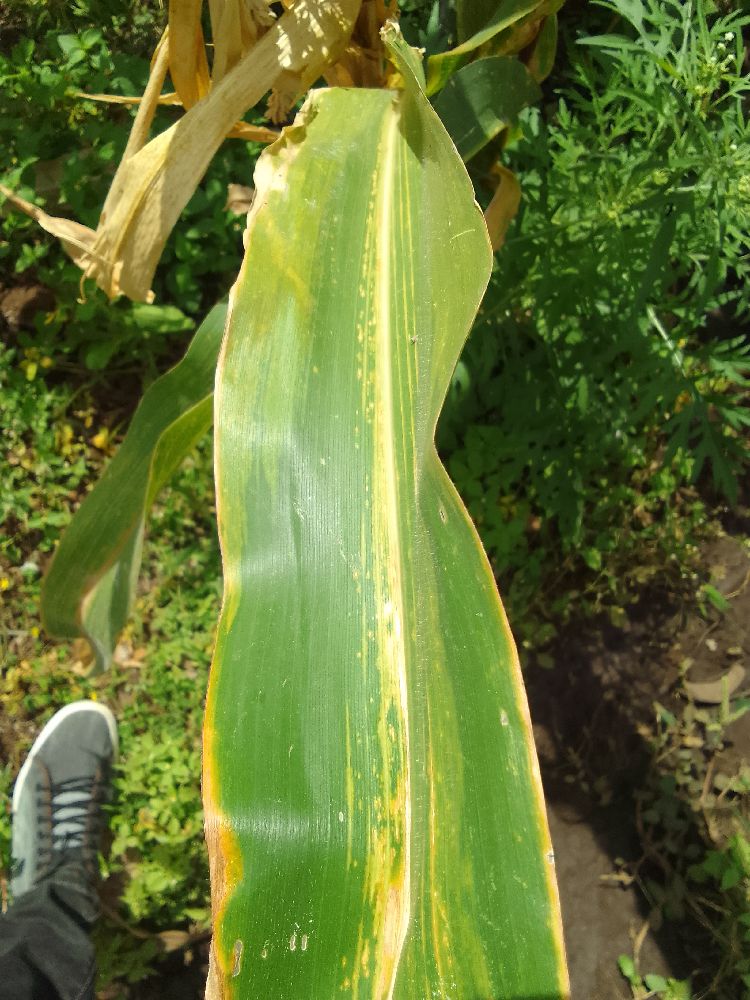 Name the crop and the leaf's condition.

maize, maize lethal necrosis
